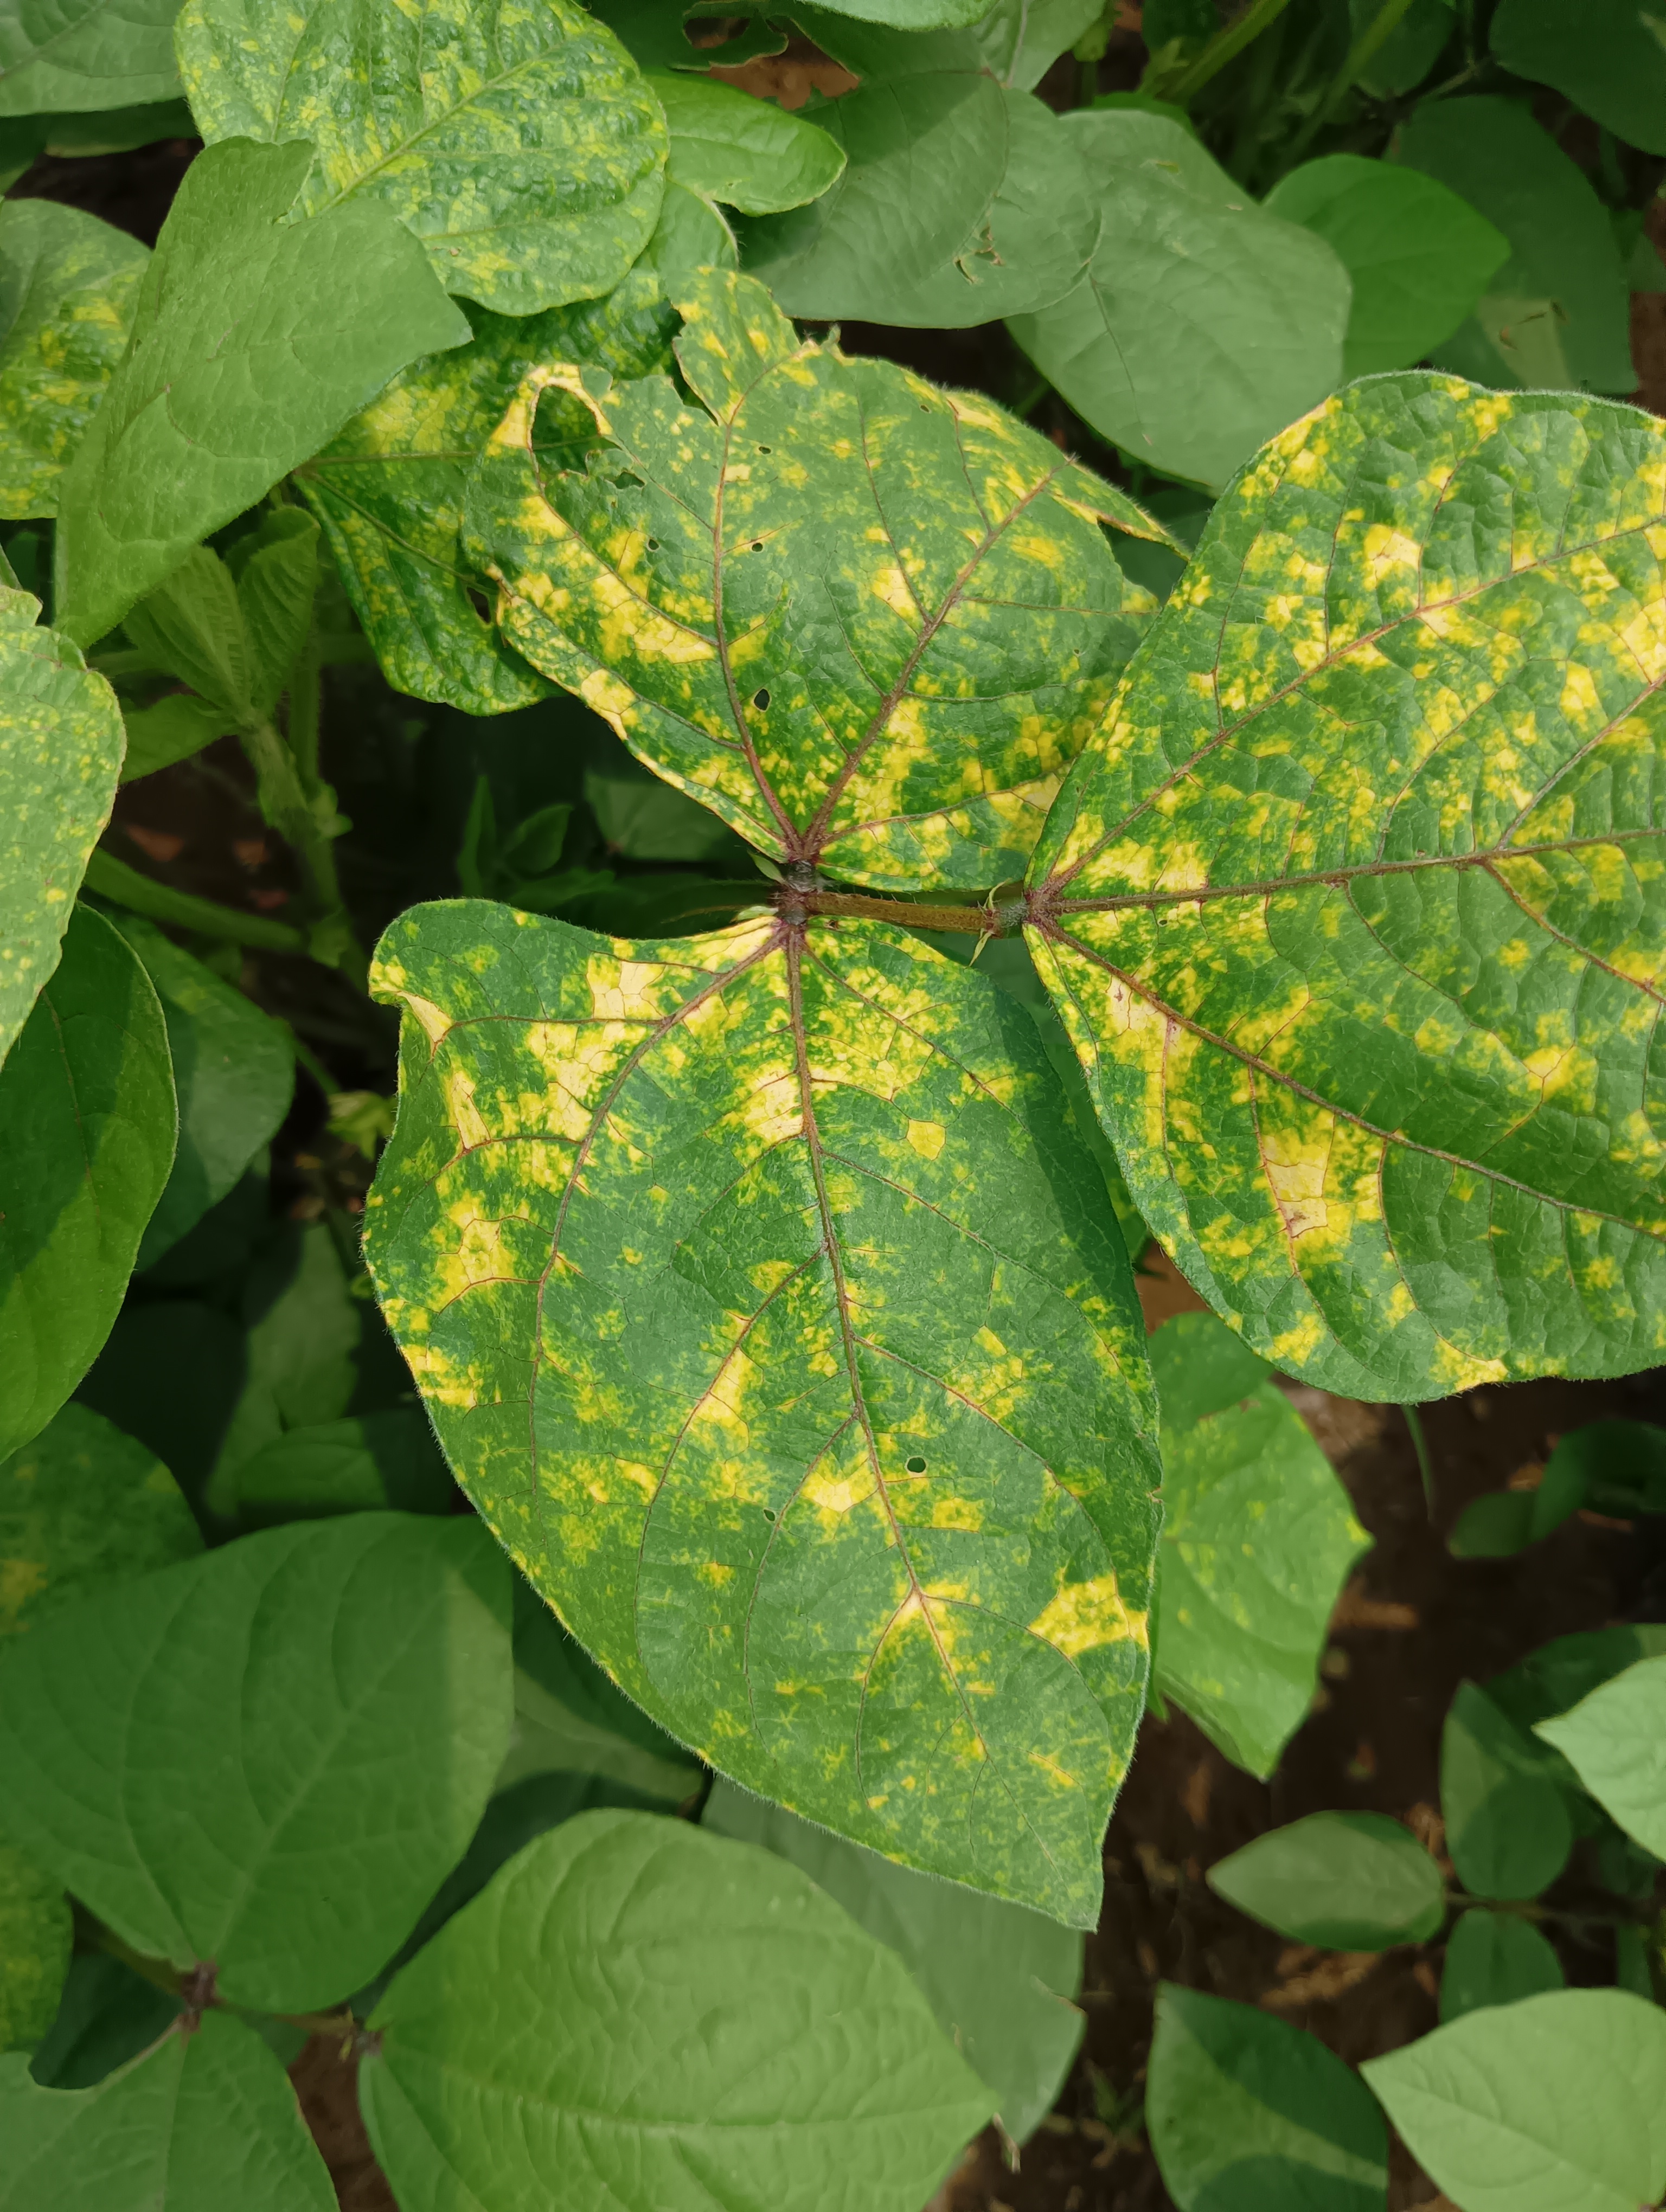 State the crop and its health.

mungbean, yellow mosaic
